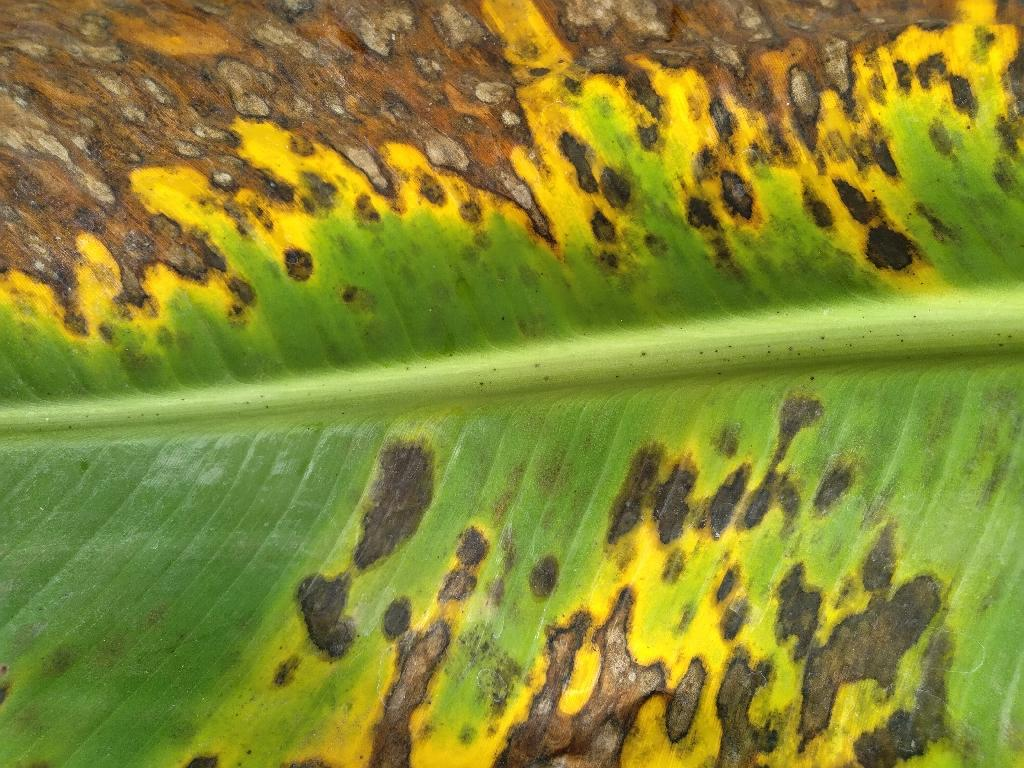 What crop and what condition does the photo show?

banana, black sigatoka
